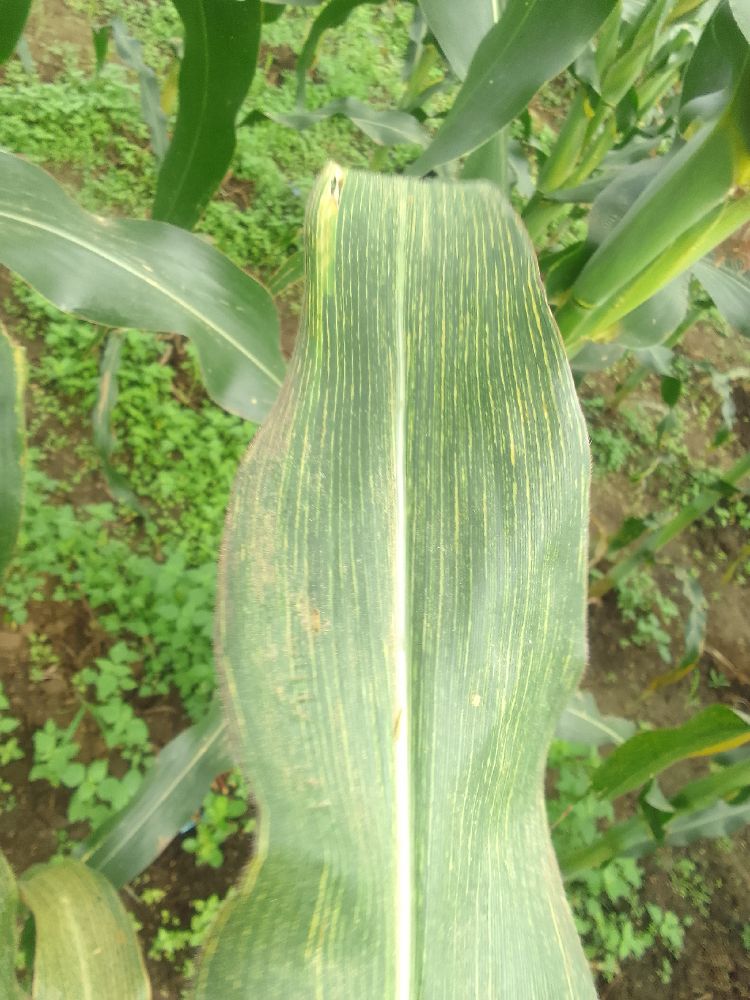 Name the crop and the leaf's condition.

maize, maize streak virus
